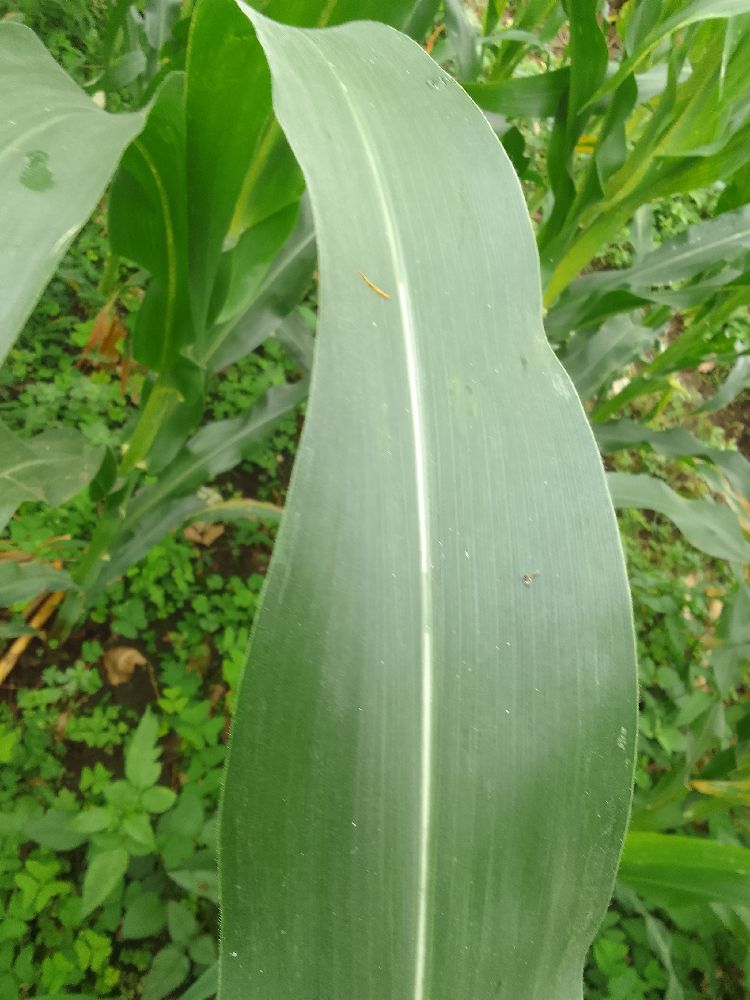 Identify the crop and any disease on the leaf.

maize, healthy
